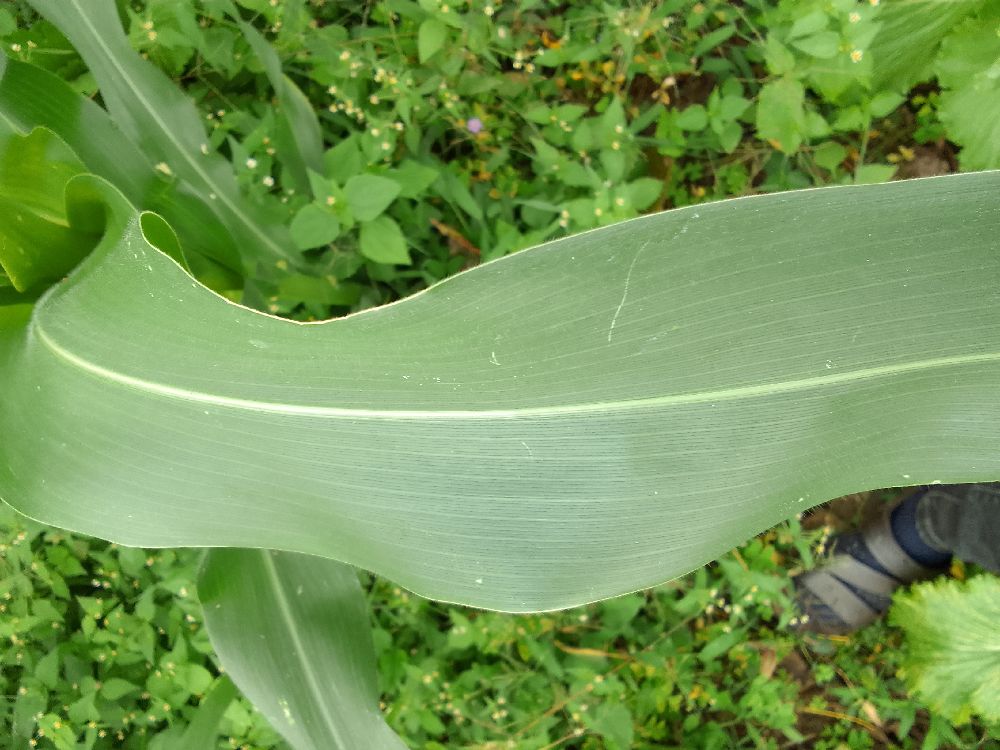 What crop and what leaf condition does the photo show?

maize, healthy
